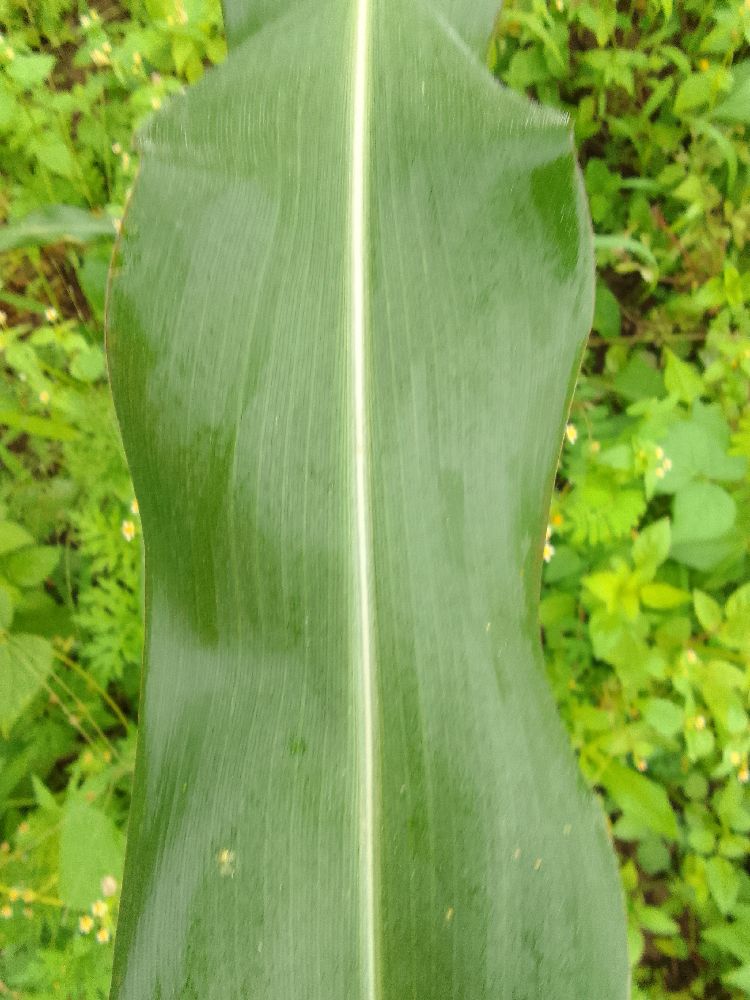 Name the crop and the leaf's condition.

maize, healthy
